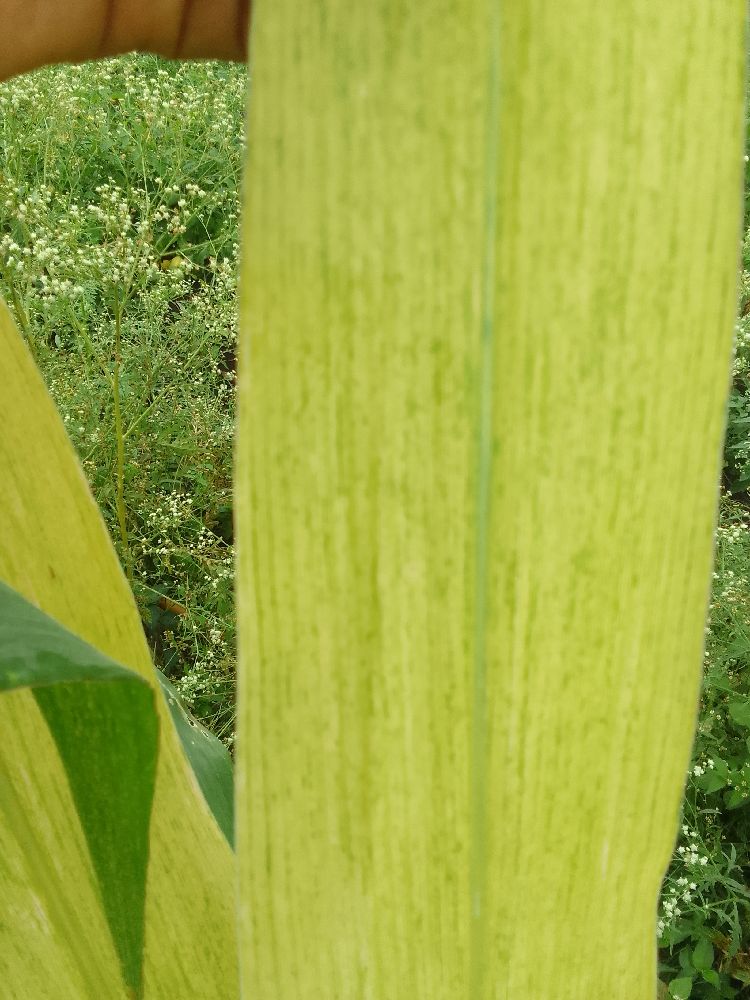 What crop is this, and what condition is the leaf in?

maize, maize lethal necrosis
